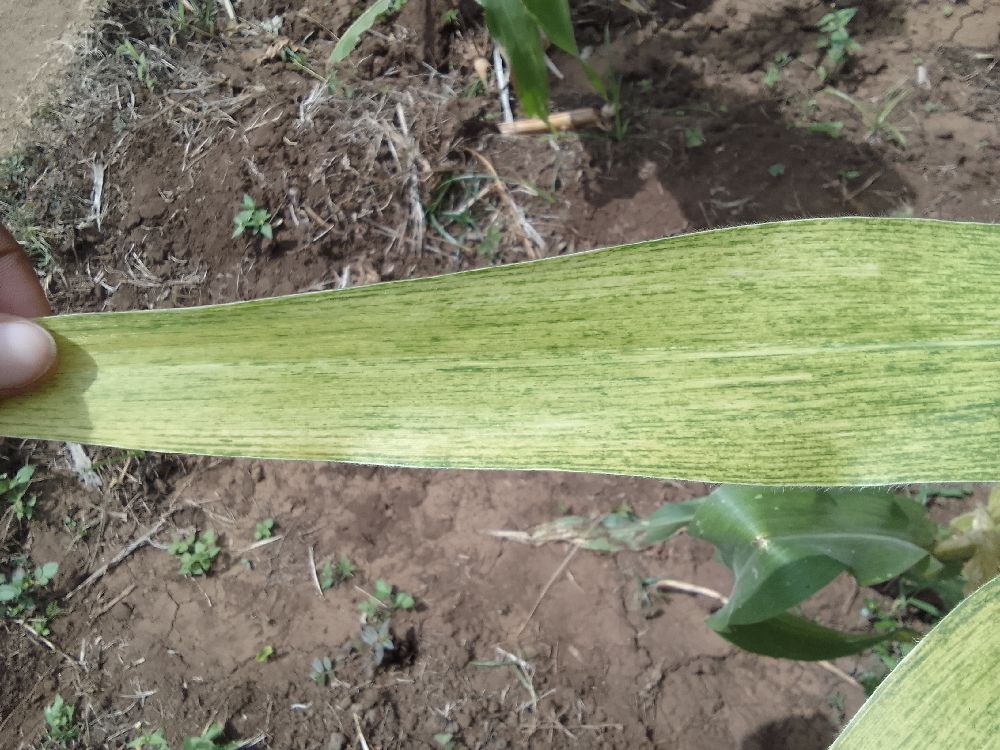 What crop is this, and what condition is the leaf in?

maize, maize lethal necrosis
